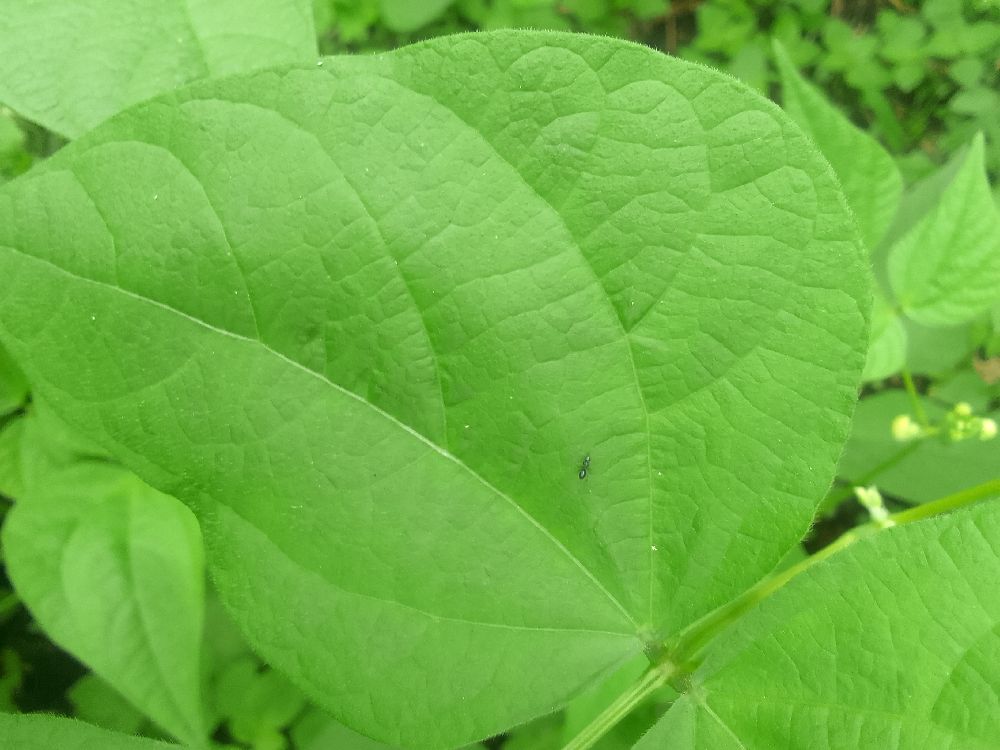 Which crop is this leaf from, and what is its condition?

common bean, healthy
